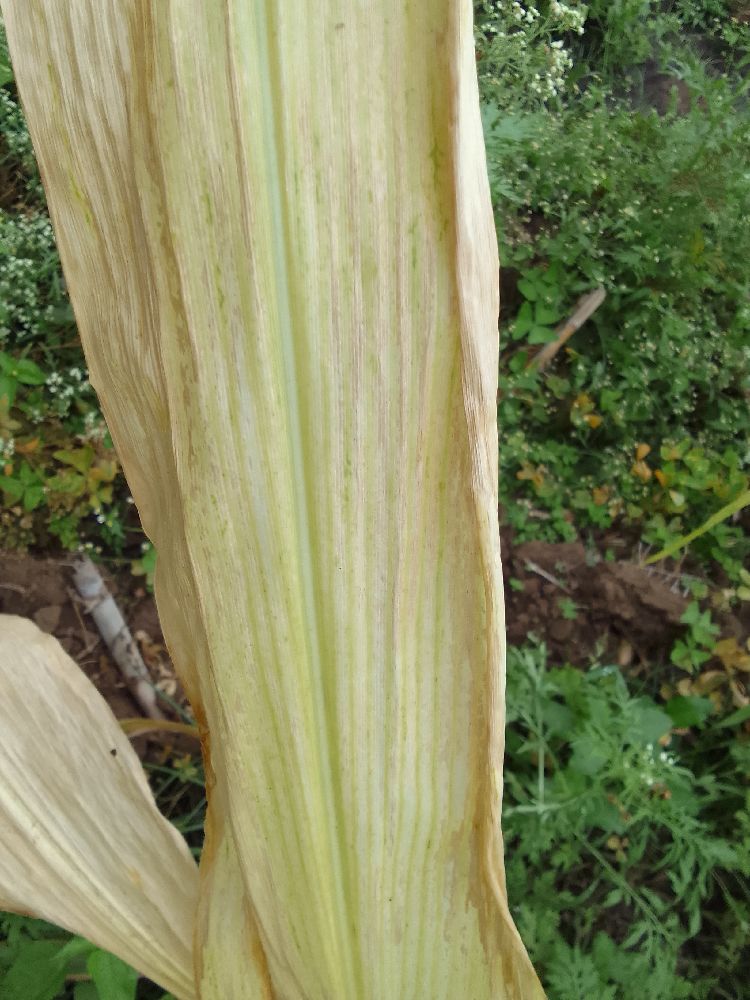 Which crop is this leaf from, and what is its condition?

maize, maize lethal necrosis
